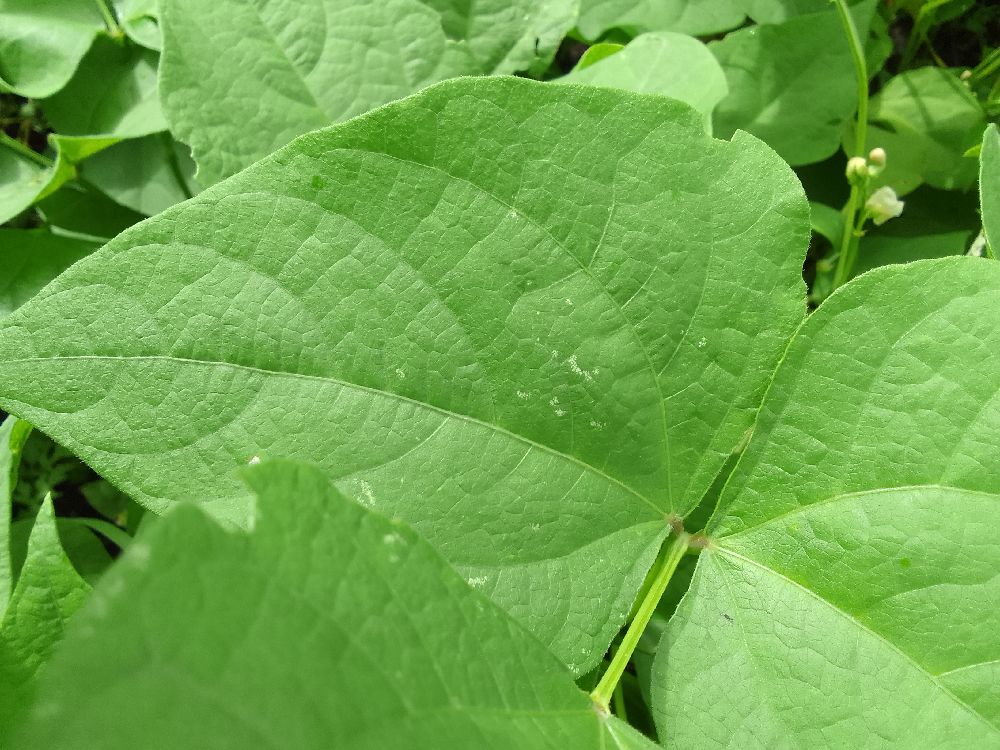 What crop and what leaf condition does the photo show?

common bean, healthy
